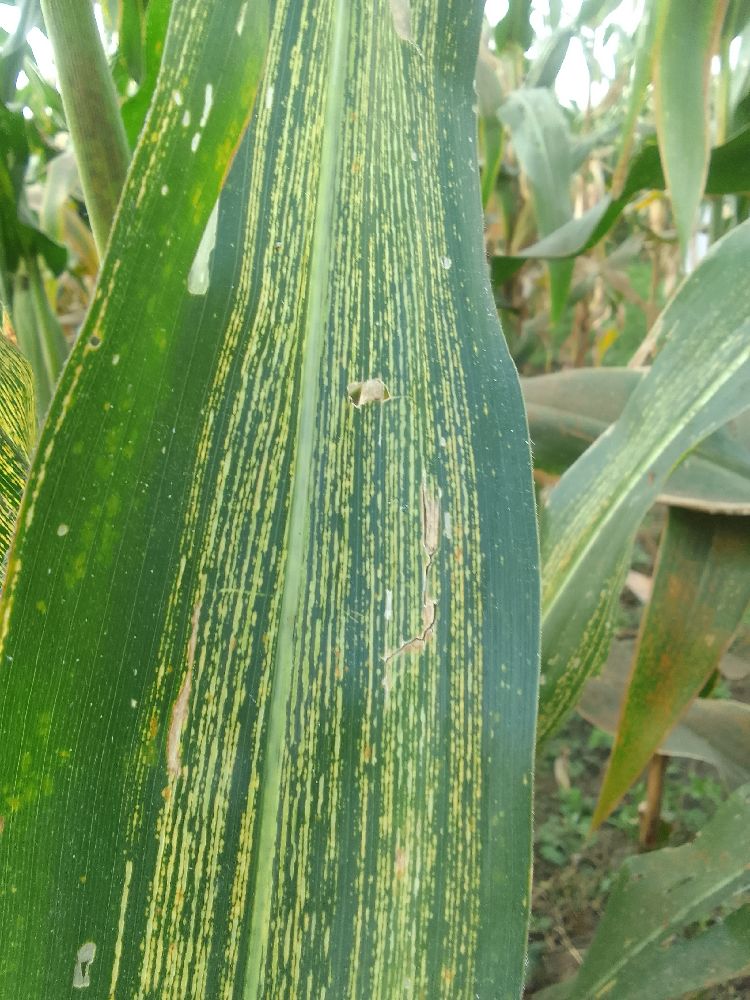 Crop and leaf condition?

maize, maize streak virus
